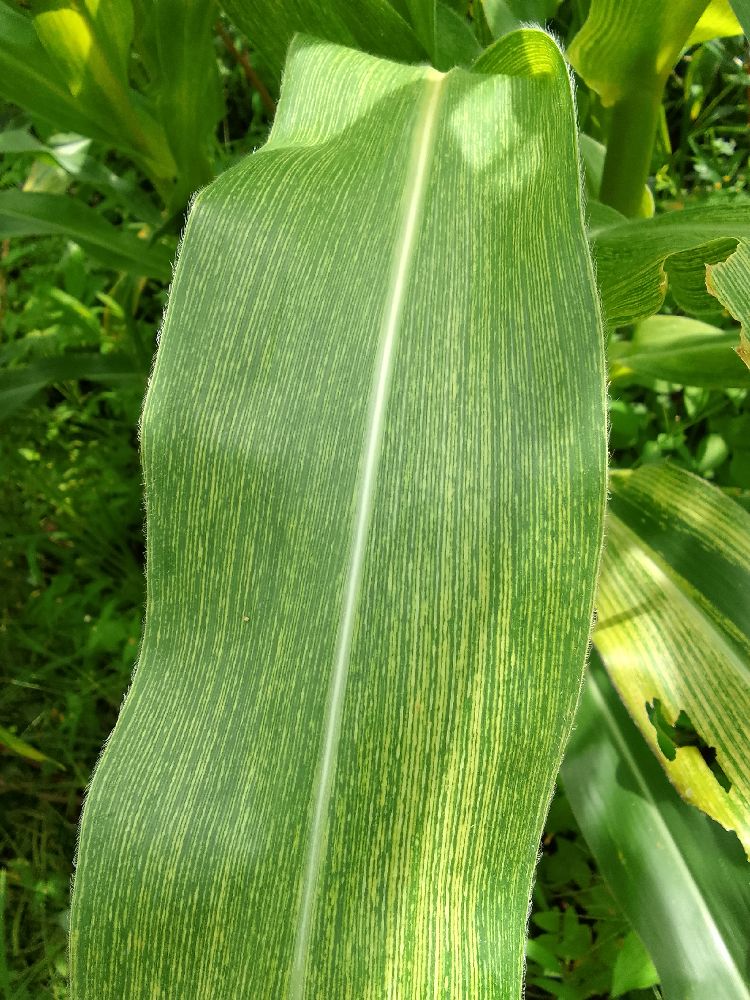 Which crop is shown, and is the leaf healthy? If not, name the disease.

maize, maize streak virus
